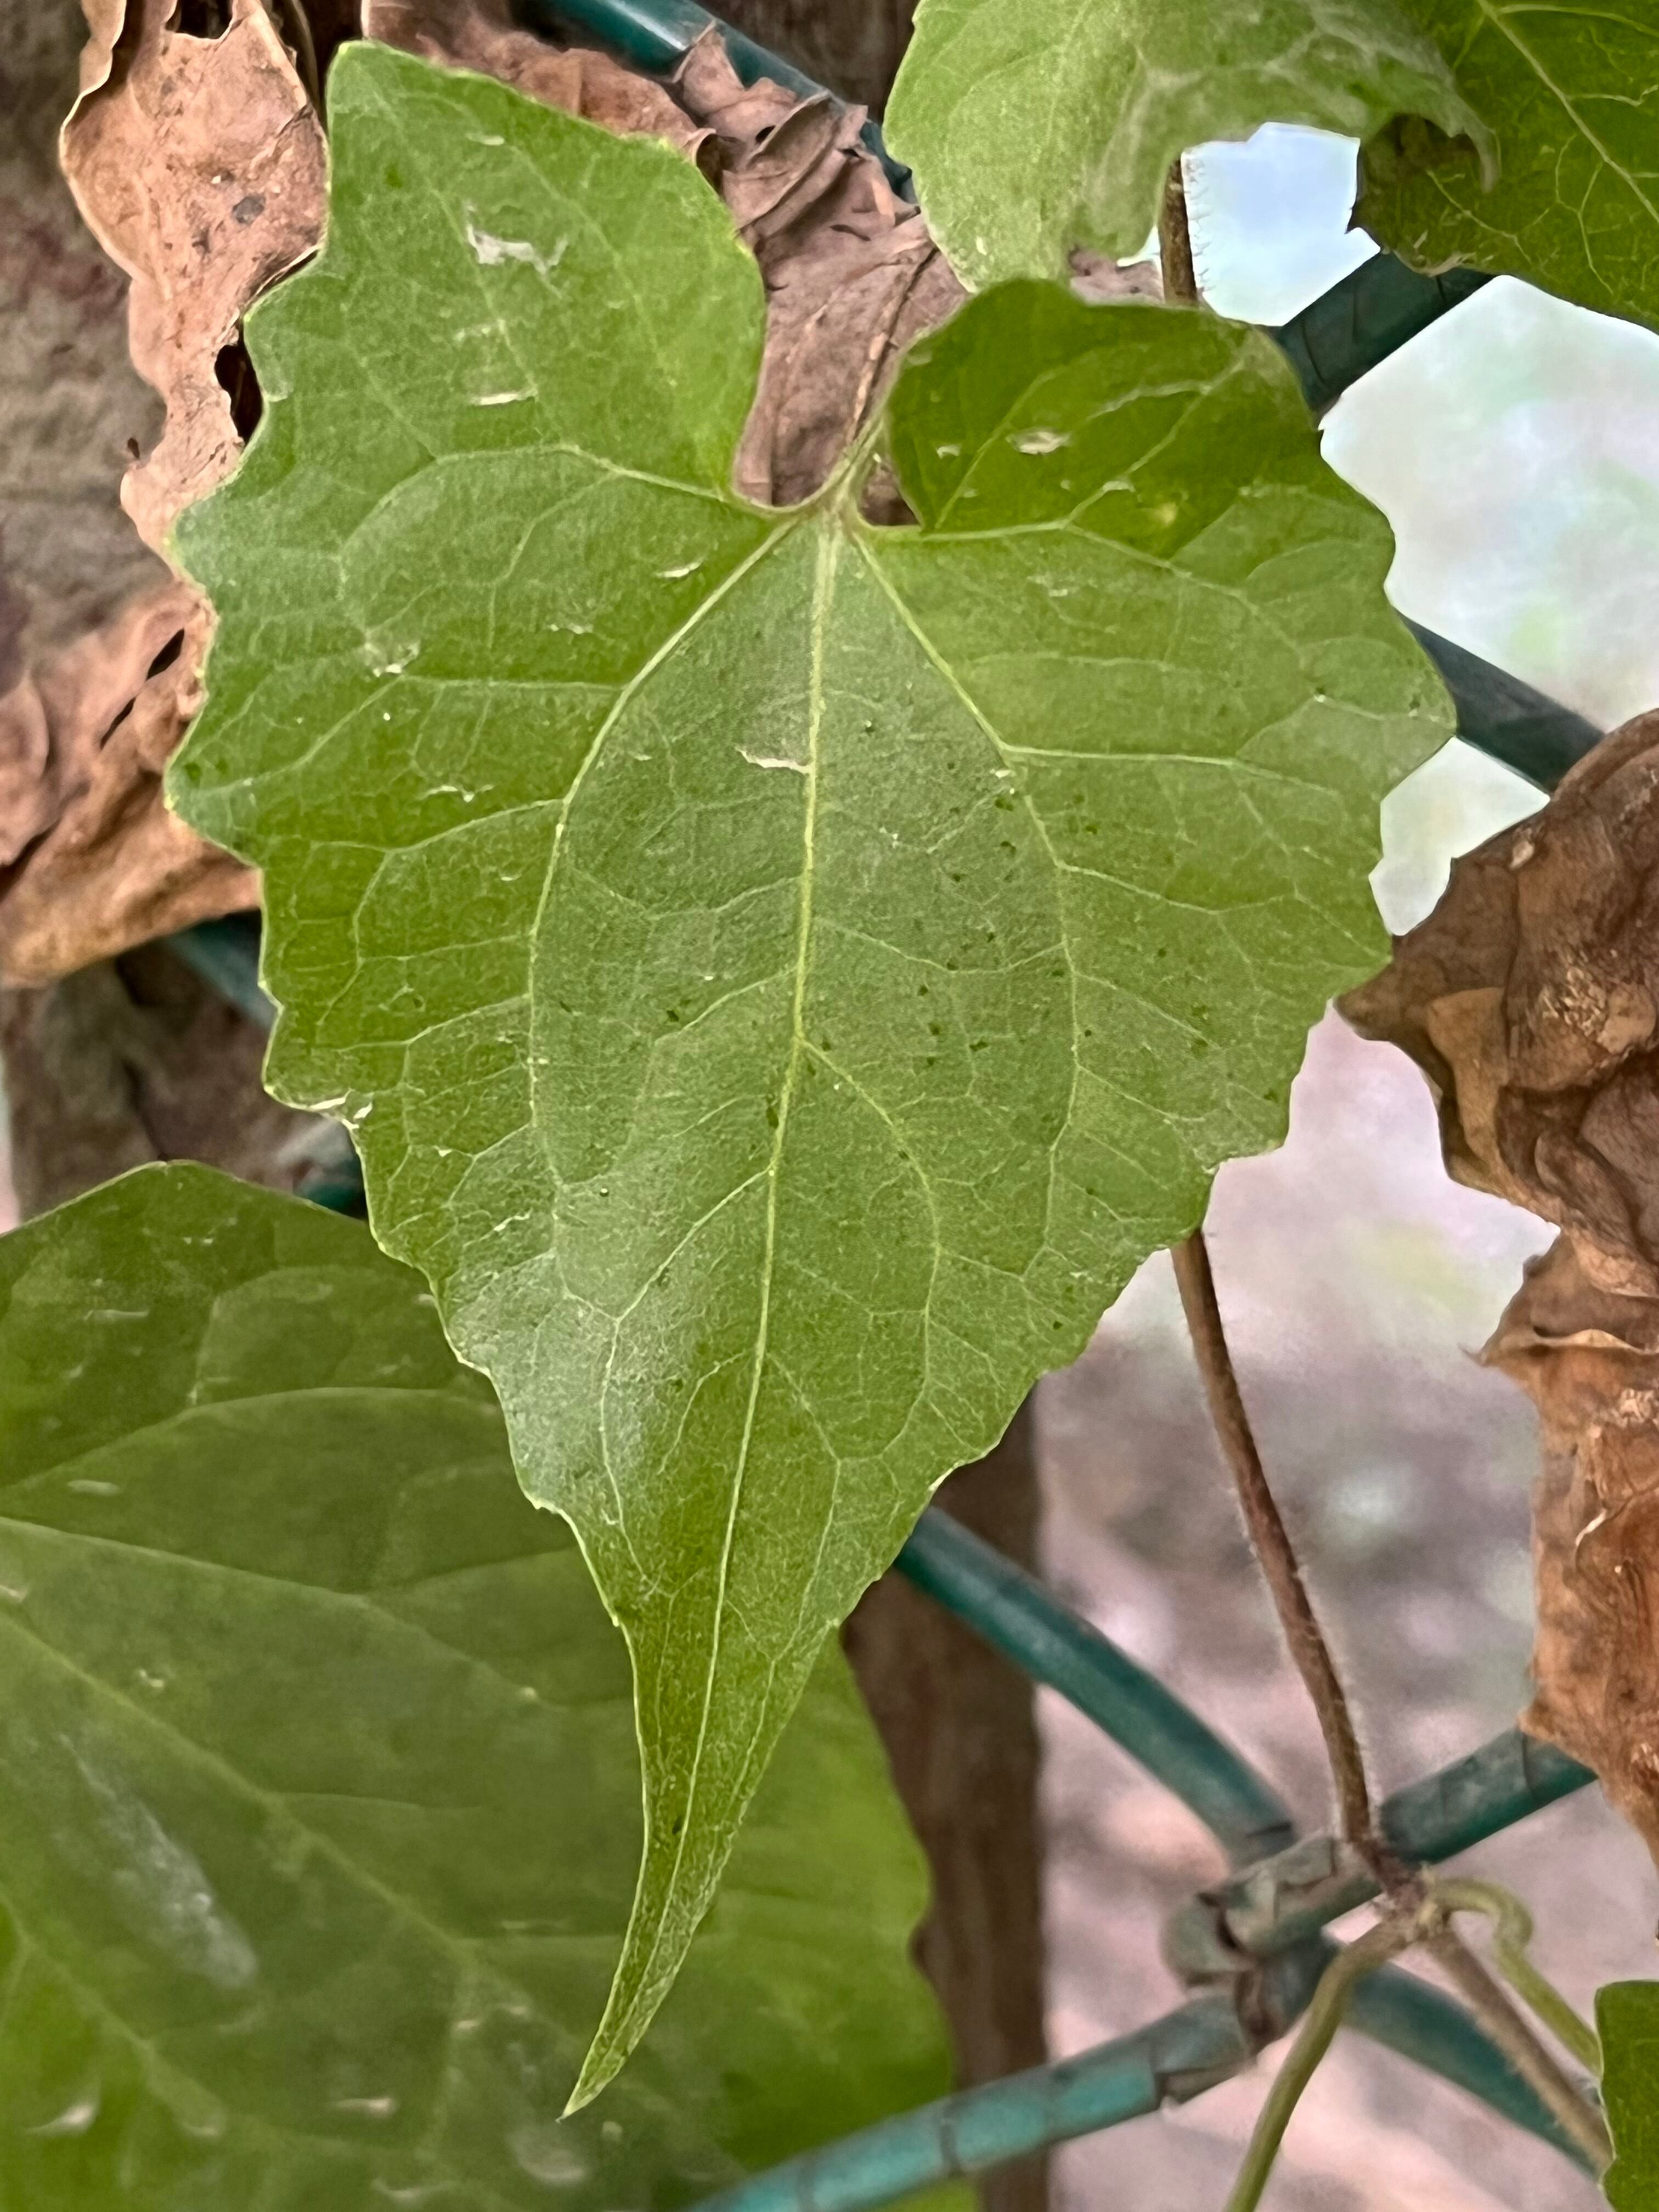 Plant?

bitter vine
